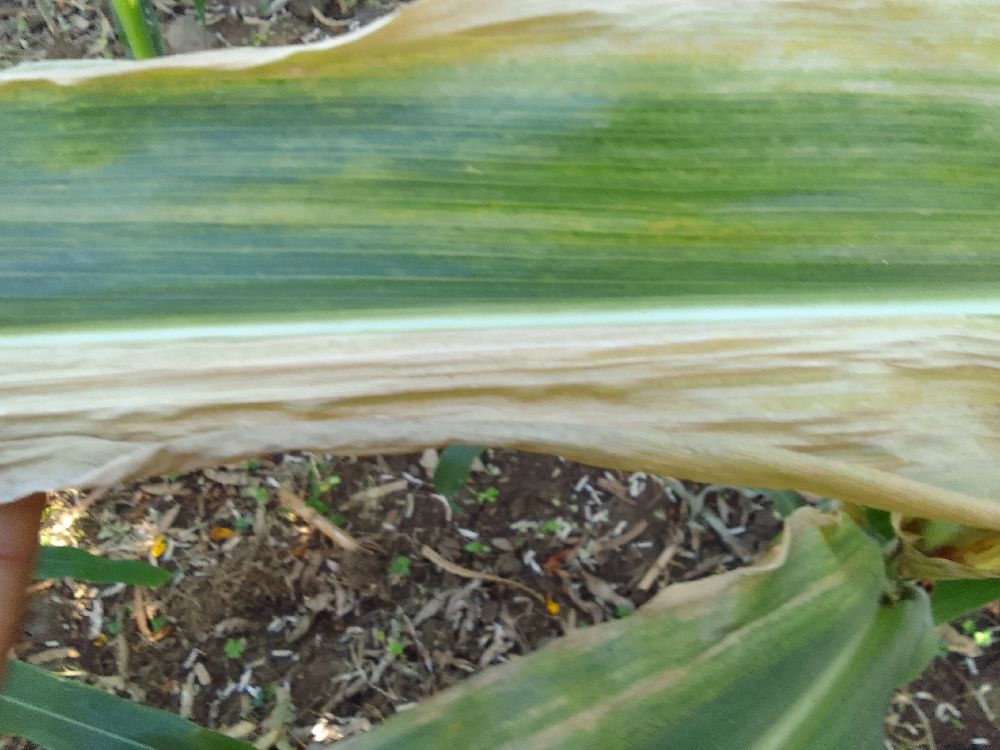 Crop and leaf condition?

maize, maize lethal necrosis
